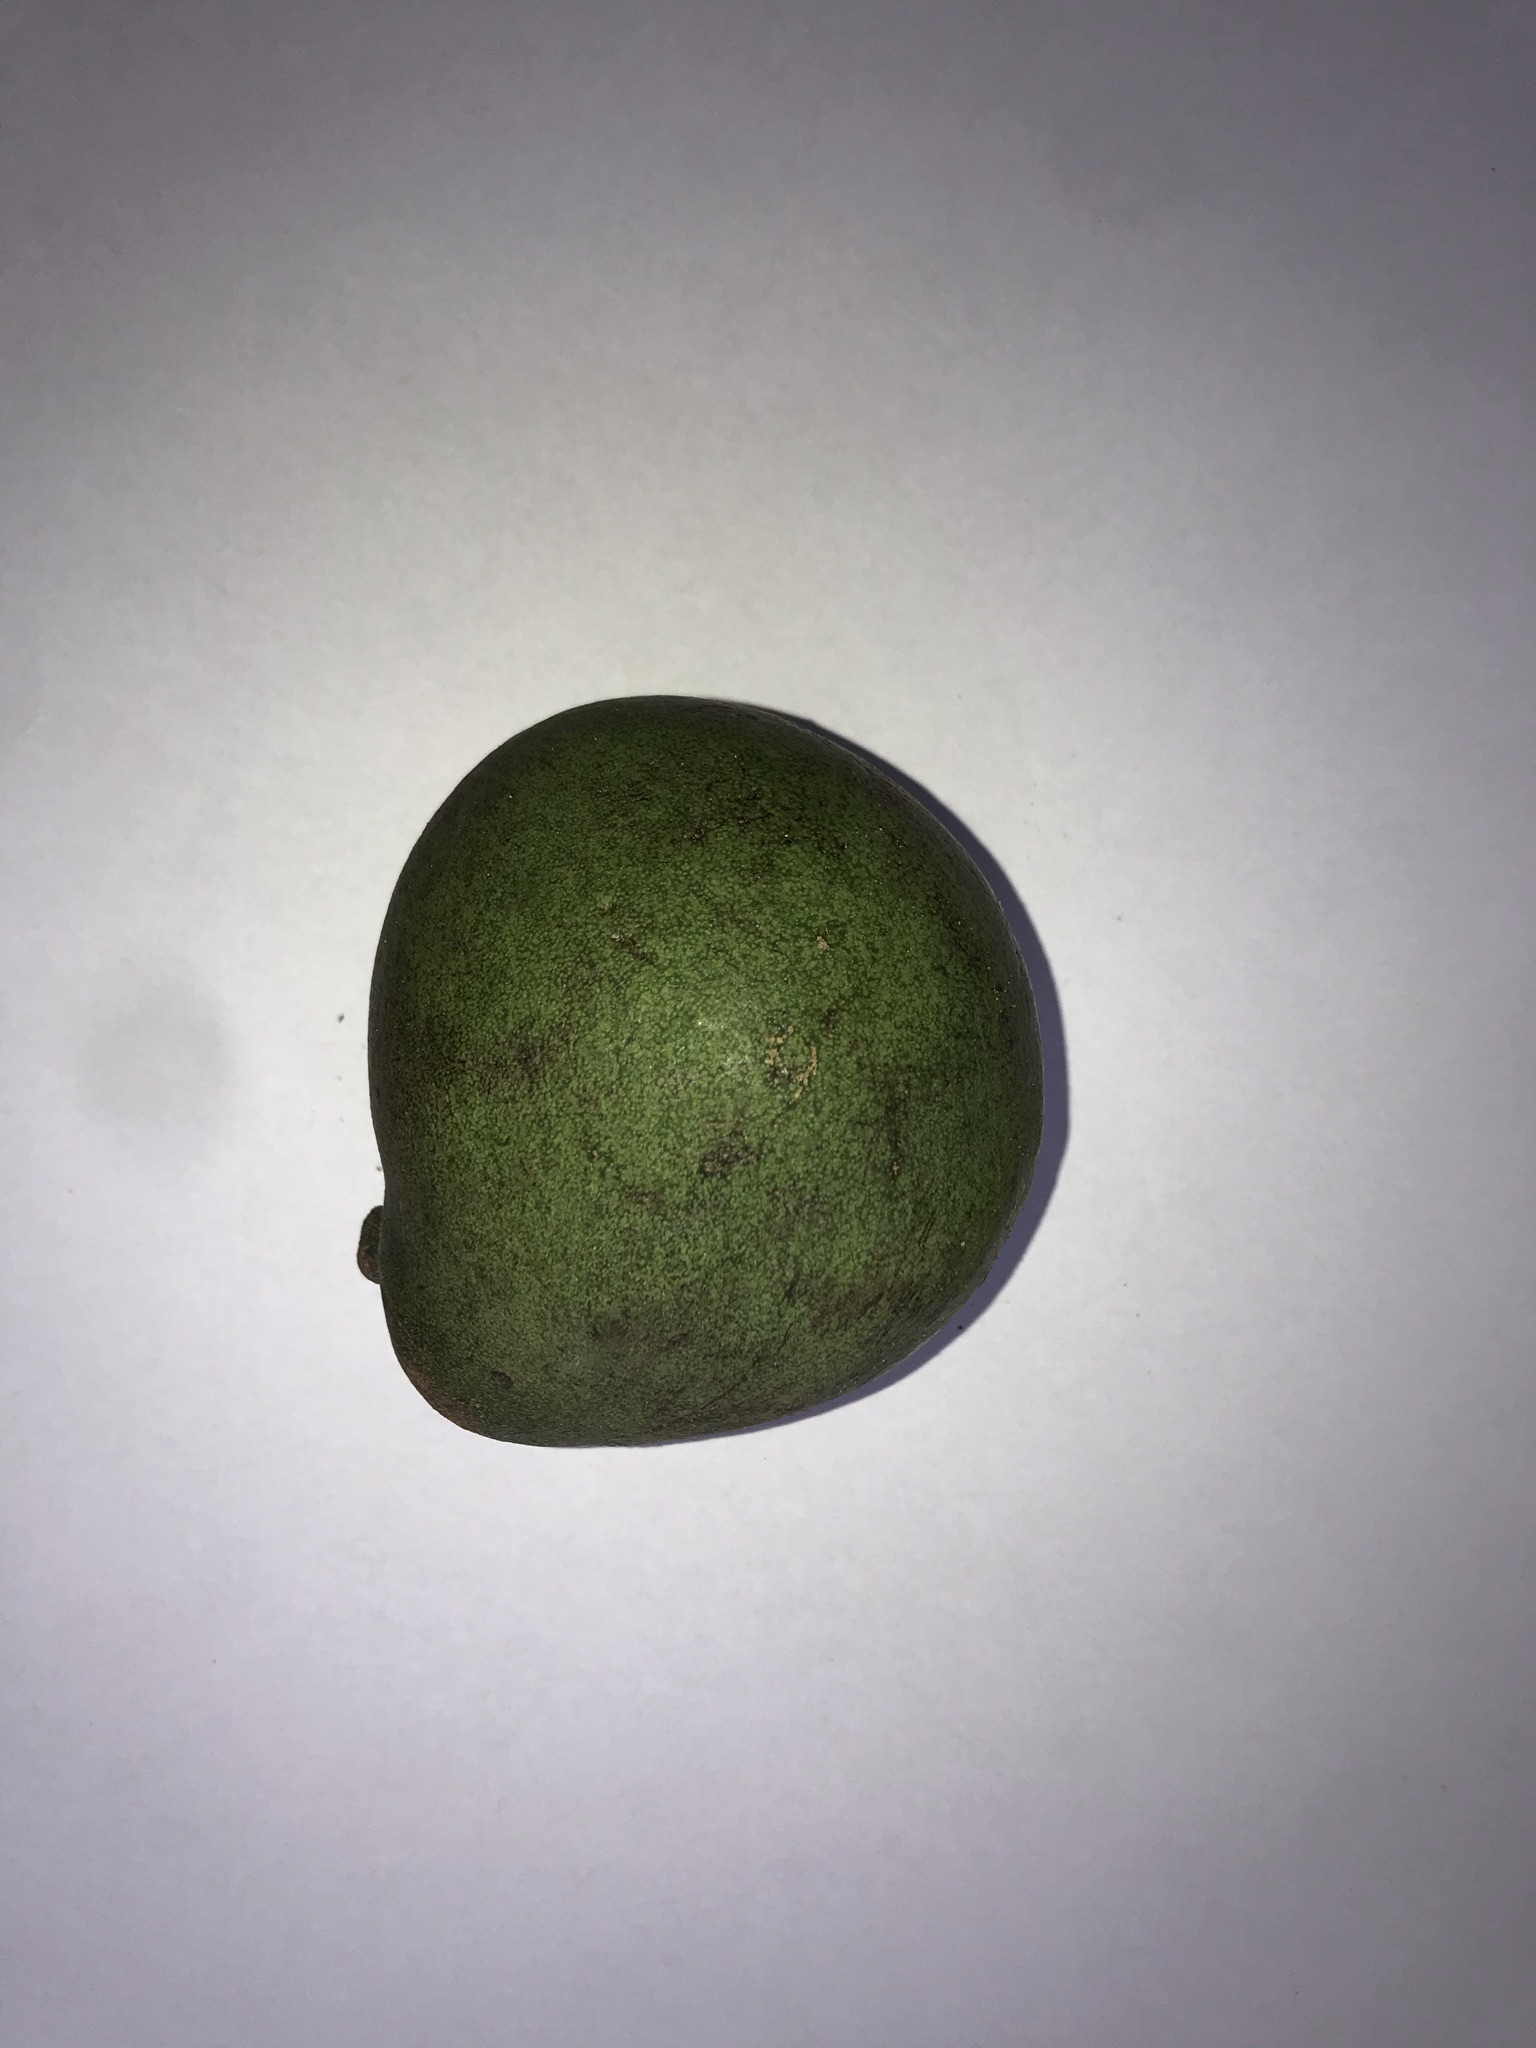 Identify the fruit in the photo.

pequi
